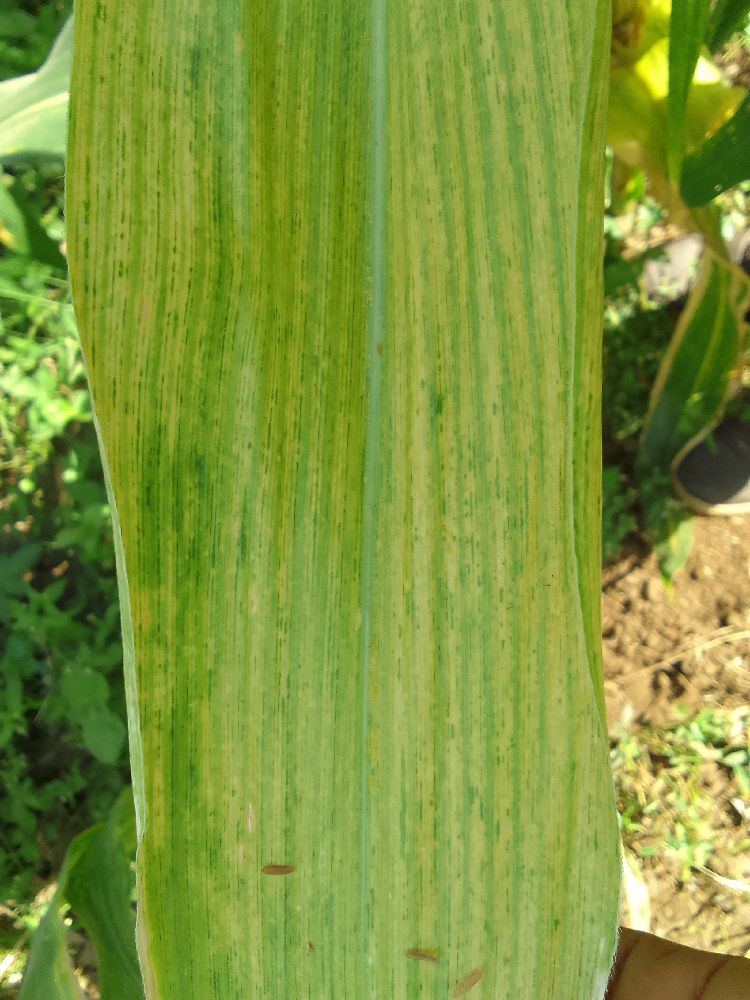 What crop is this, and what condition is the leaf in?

maize, maize lethal necrosis
